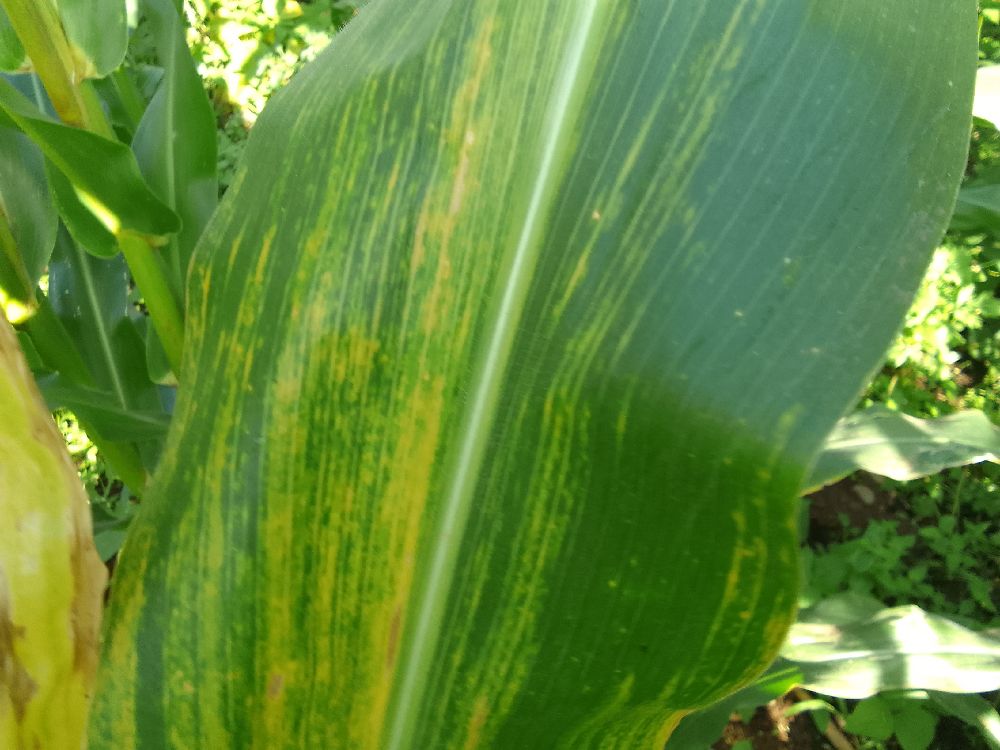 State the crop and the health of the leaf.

maize, maize lethal necrosis
